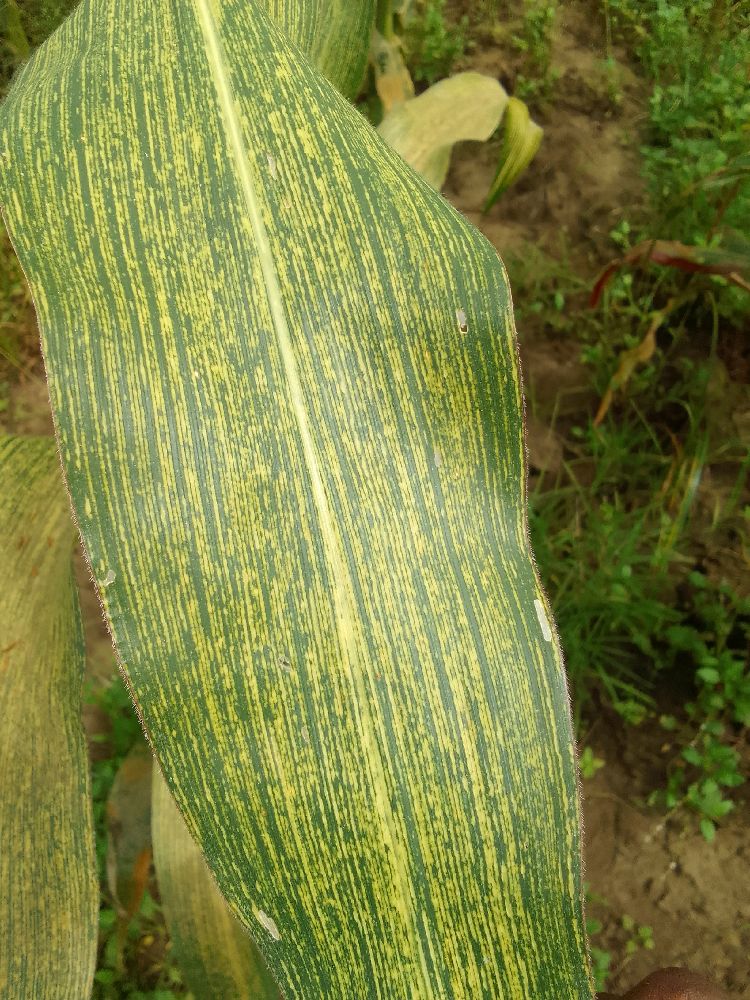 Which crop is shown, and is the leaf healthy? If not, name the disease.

maize, maize streak virus
